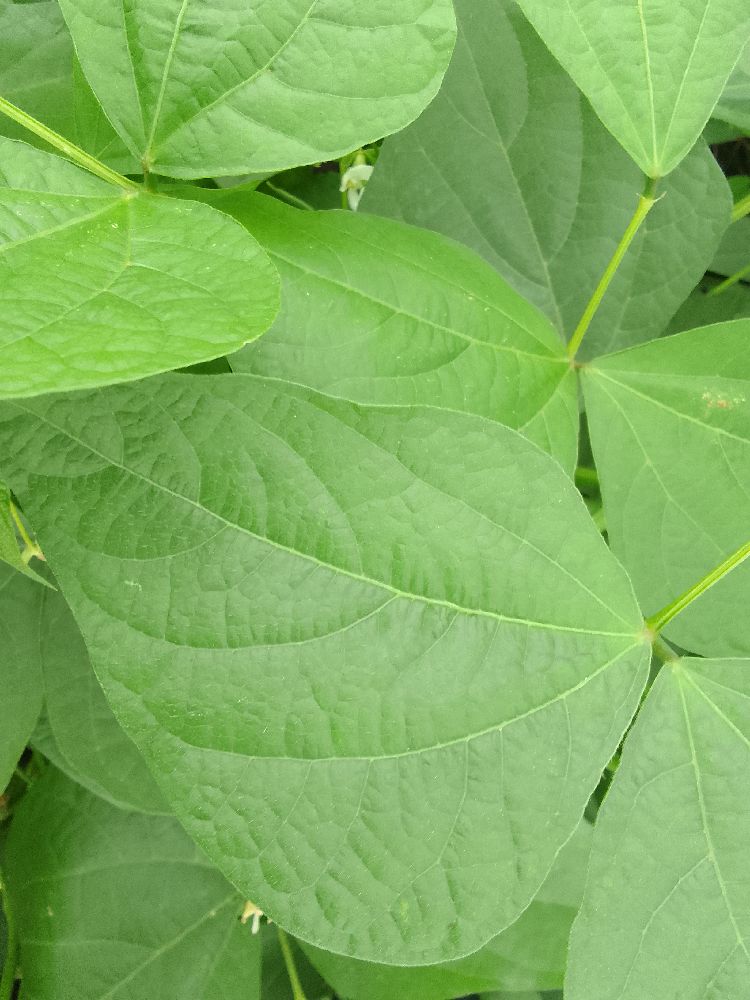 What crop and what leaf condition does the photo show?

common bean, healthy
